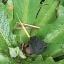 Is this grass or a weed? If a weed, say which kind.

structured weed
